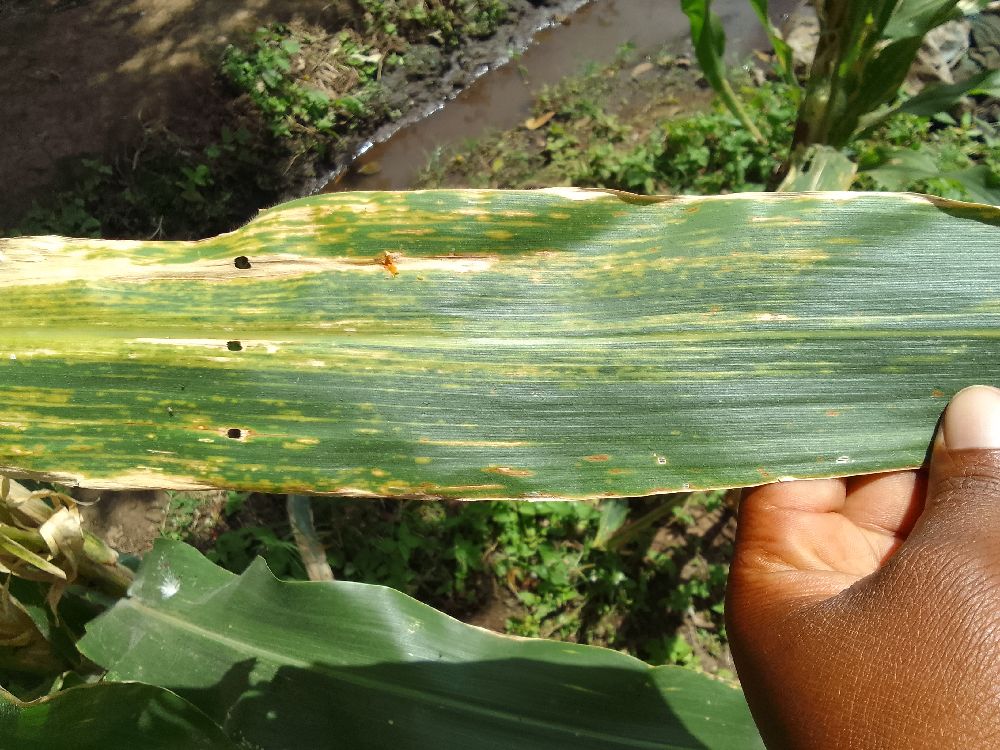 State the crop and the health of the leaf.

maize, maize lethal necrosis
